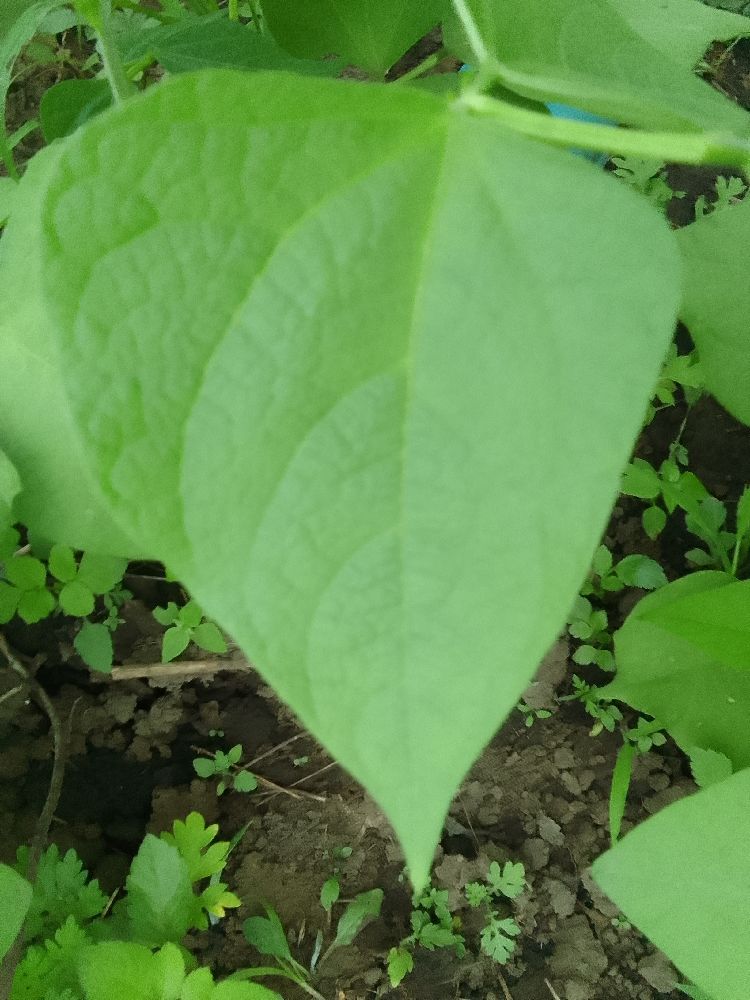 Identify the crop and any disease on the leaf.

common bean, healthy
